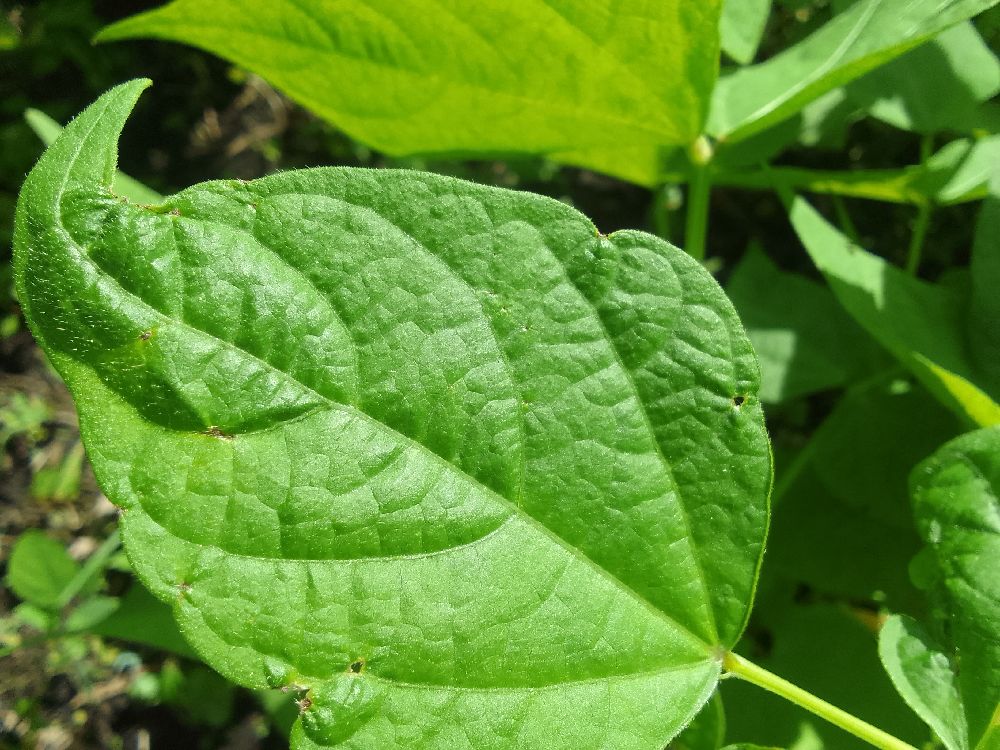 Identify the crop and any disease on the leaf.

common bean, healthy
